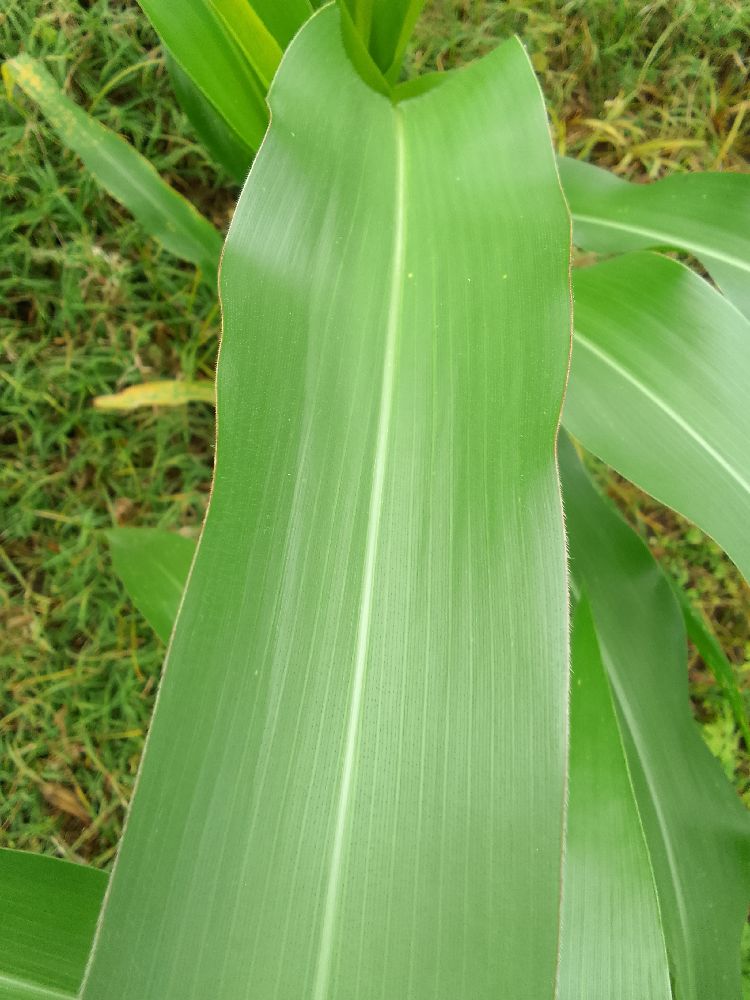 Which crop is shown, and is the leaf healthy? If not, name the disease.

maize, healthy
